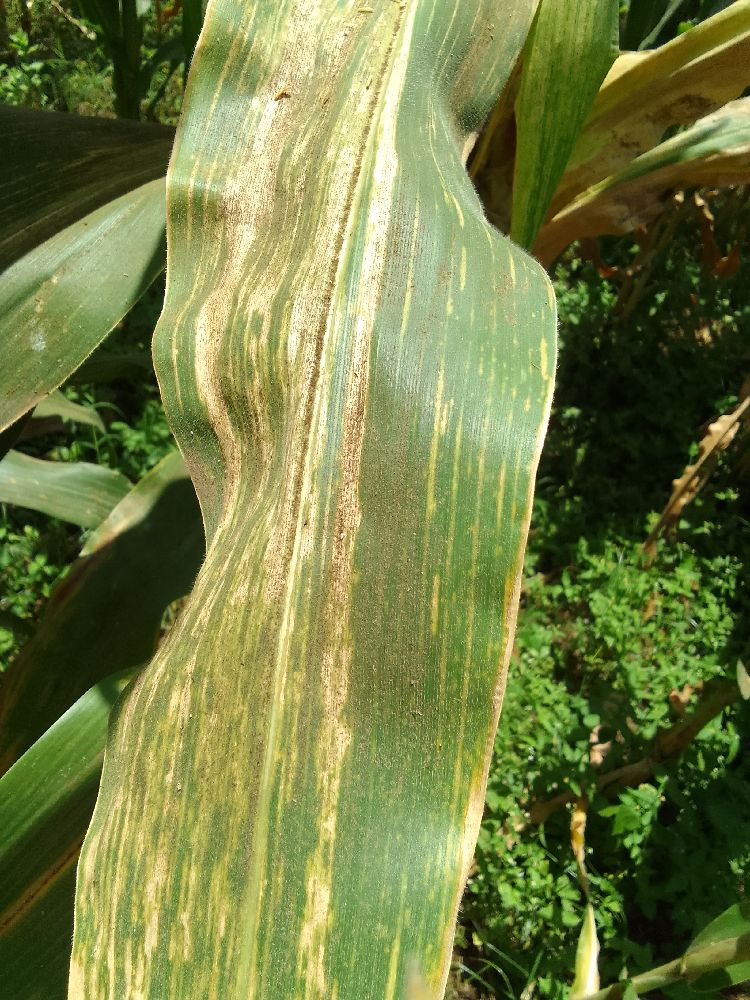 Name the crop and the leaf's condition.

maize, maize lethal necrosis
